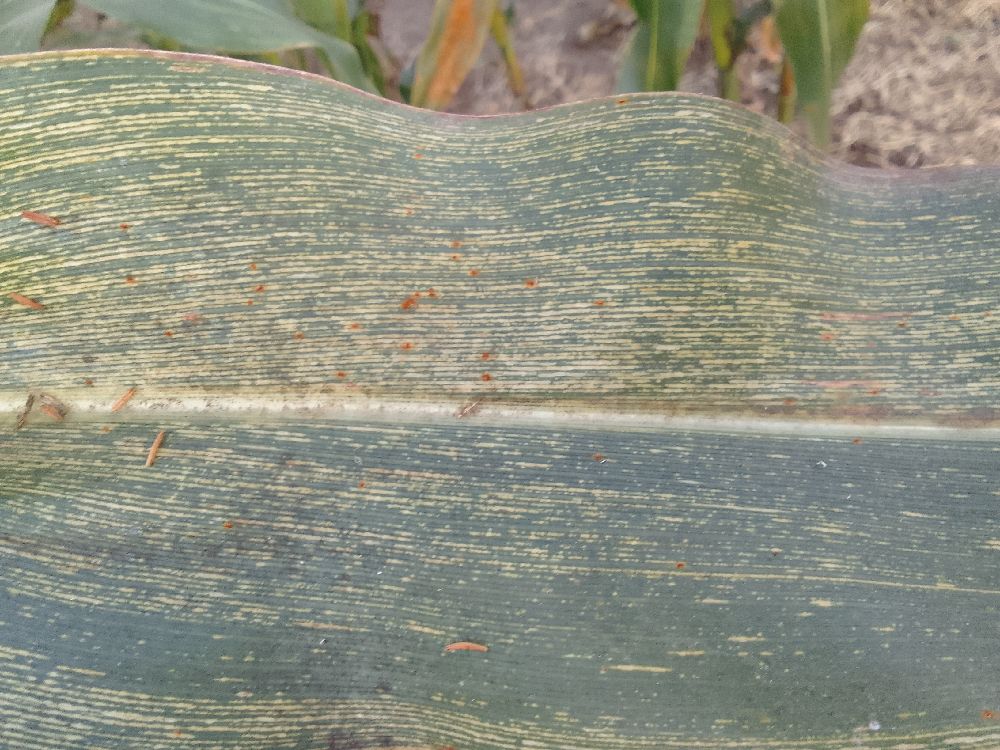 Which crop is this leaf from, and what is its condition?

maize, maize streak virus
